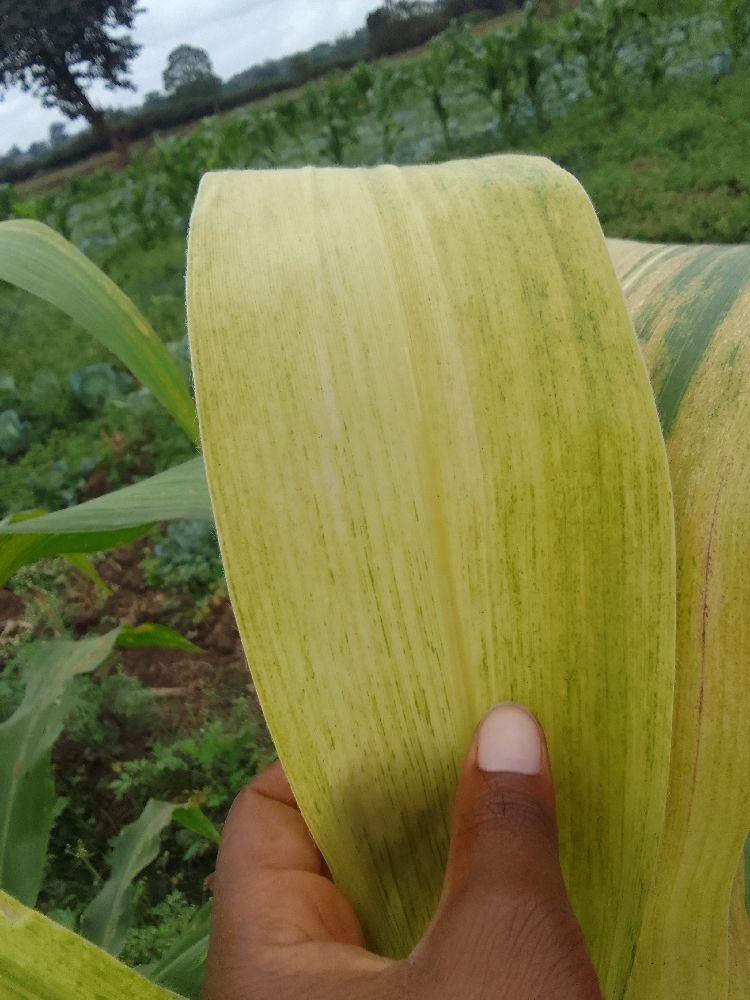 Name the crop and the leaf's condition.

maize, maize lethal necrosis
